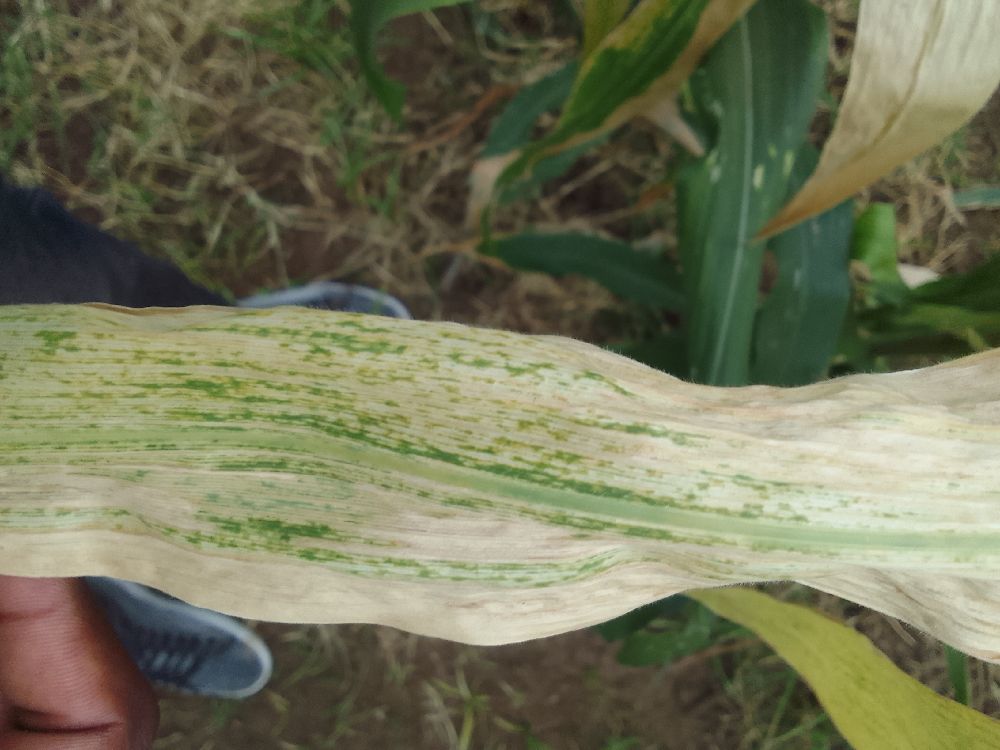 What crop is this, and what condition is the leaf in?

maize, maize lethal necrosis
